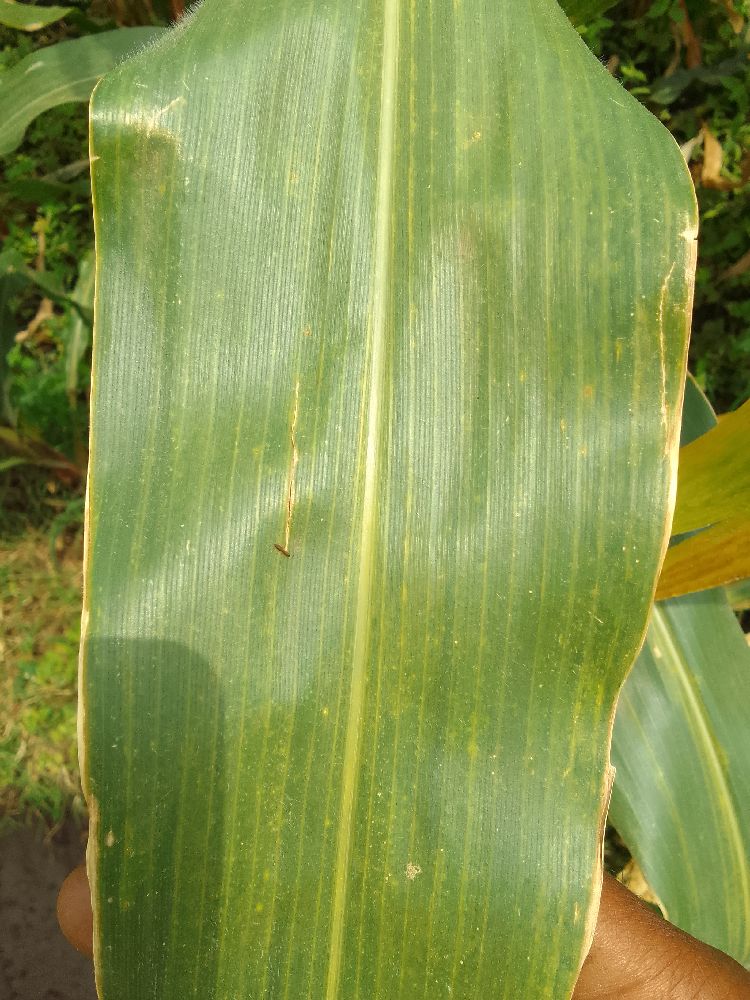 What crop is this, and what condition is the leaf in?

maize, maize lethal necrosis
